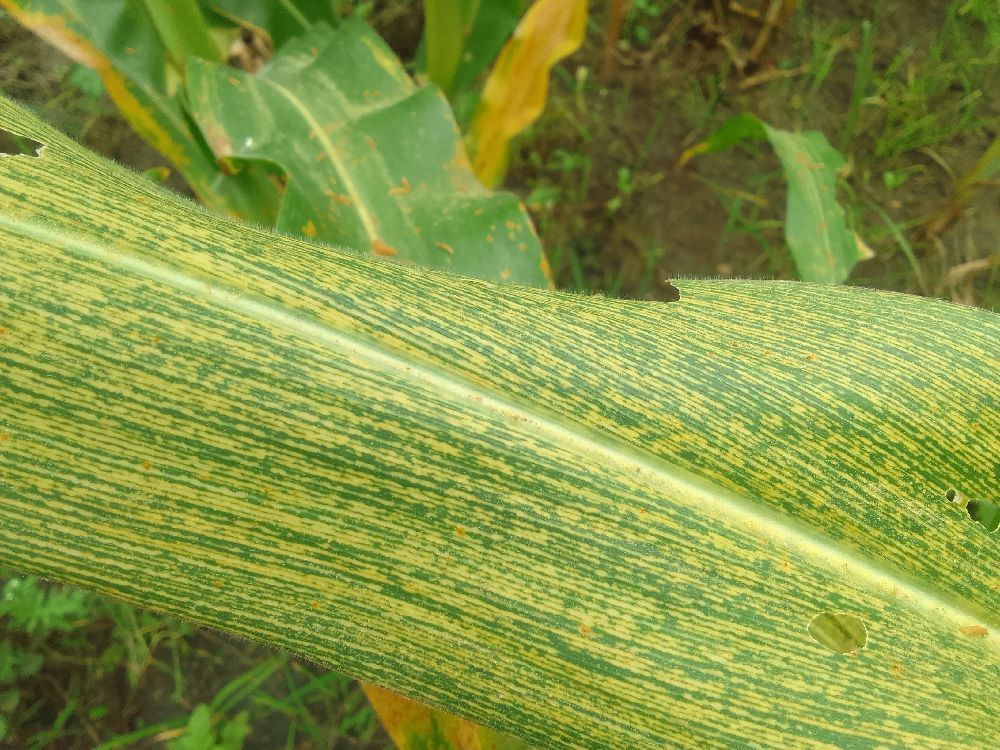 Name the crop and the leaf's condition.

maize, maize streak virus
